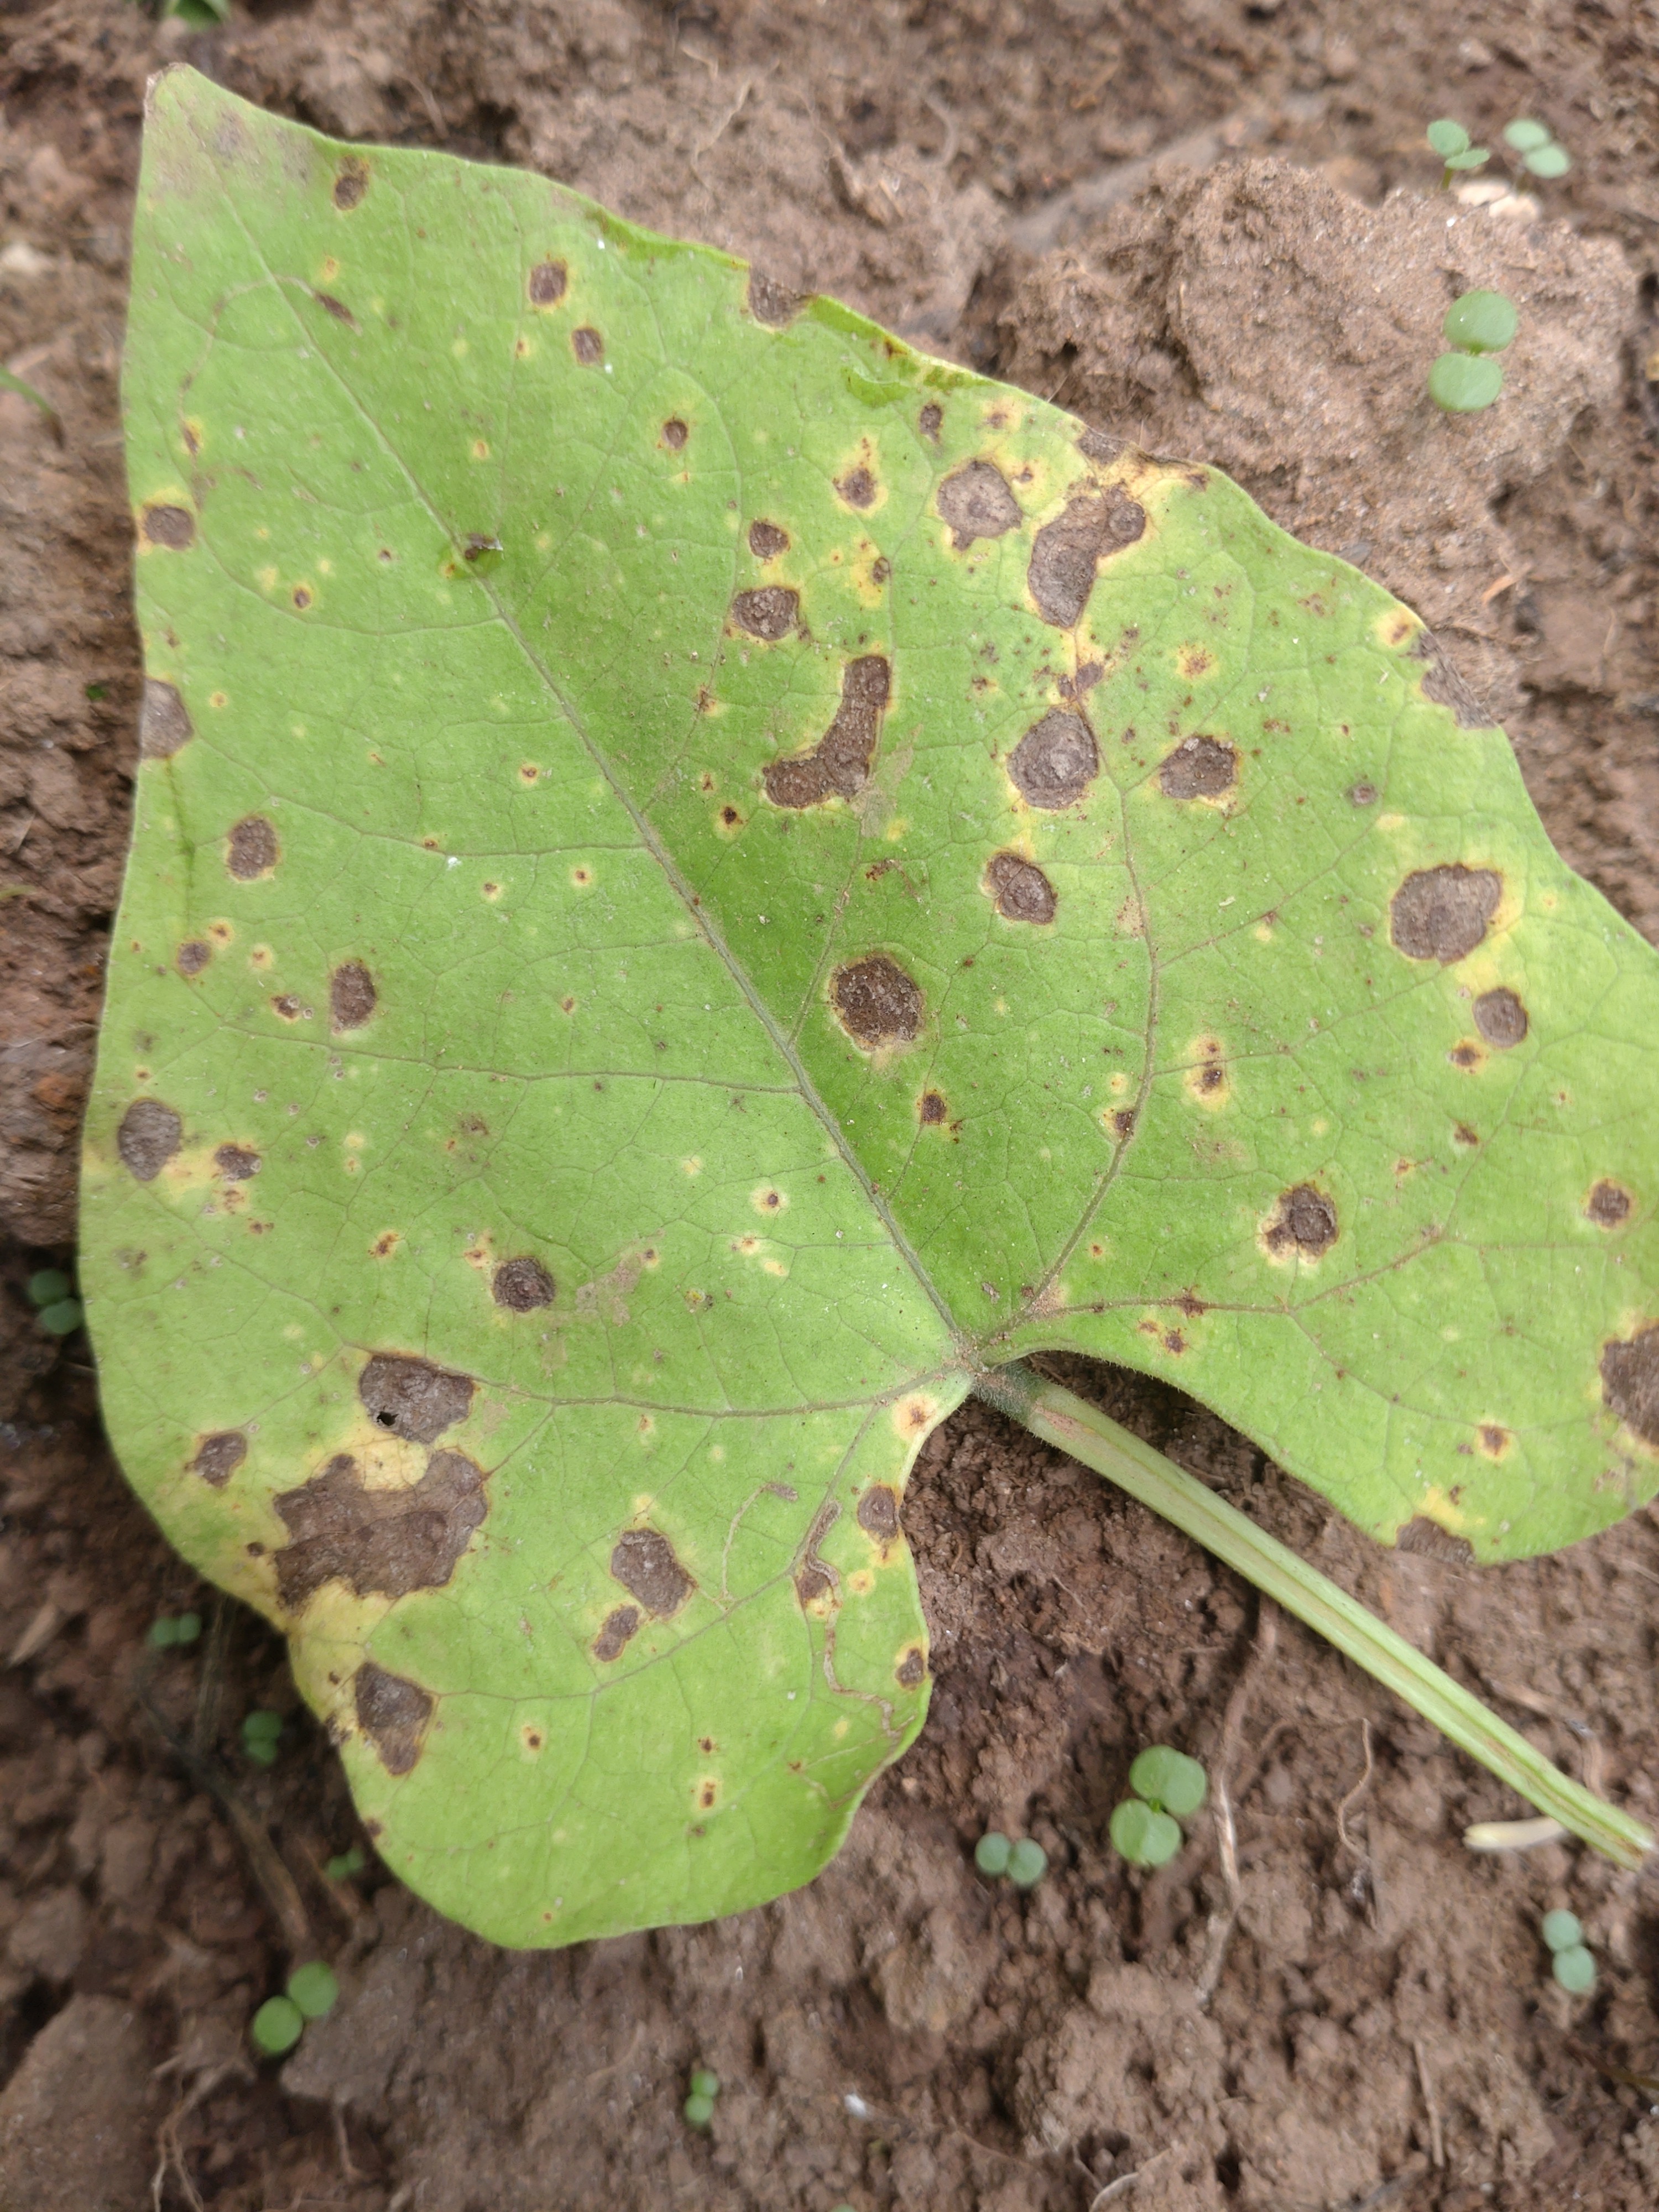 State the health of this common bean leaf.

rust
